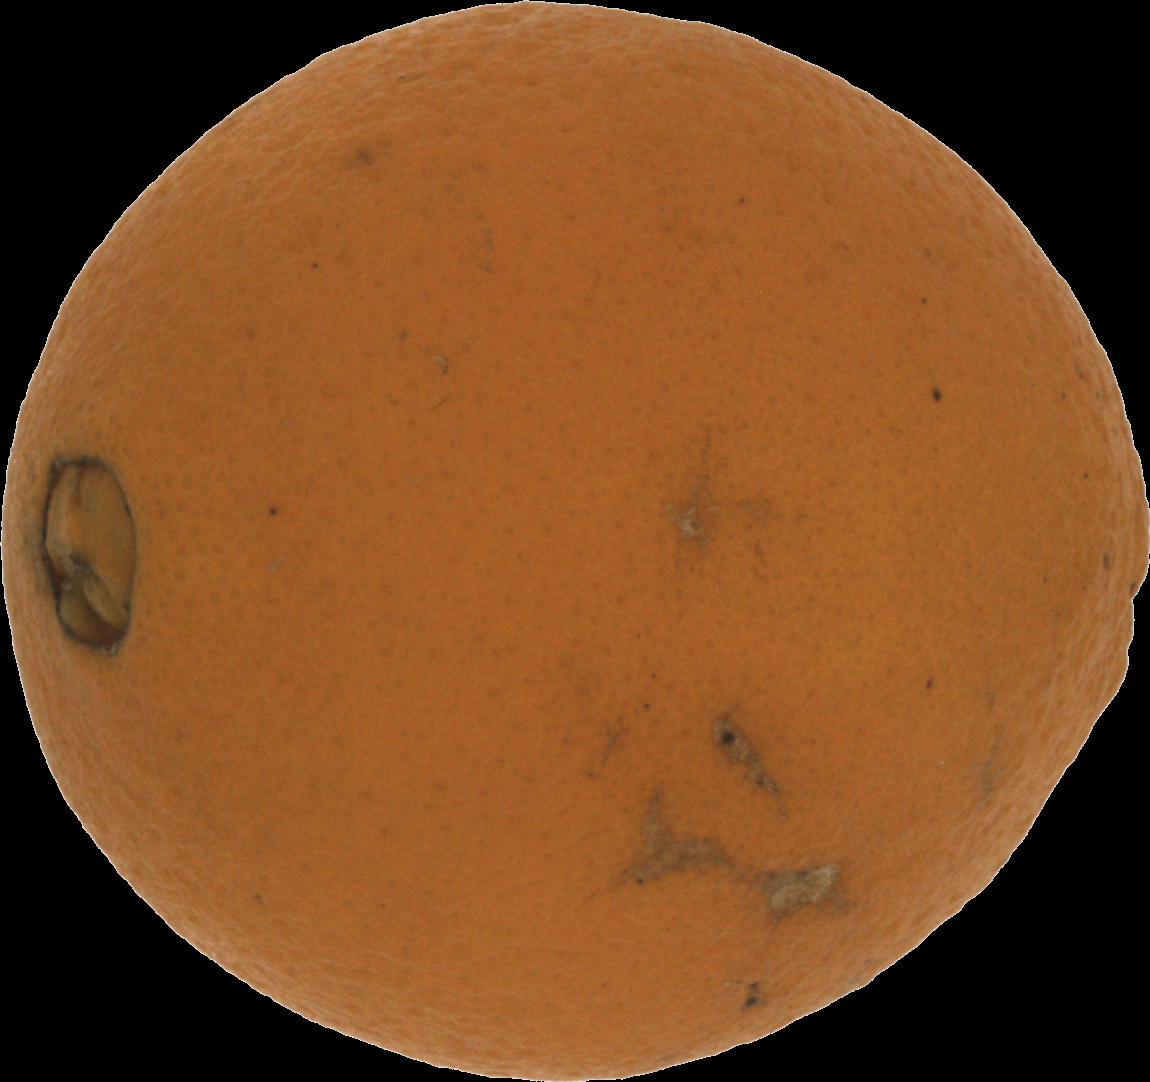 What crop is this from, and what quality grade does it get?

orange, bad
